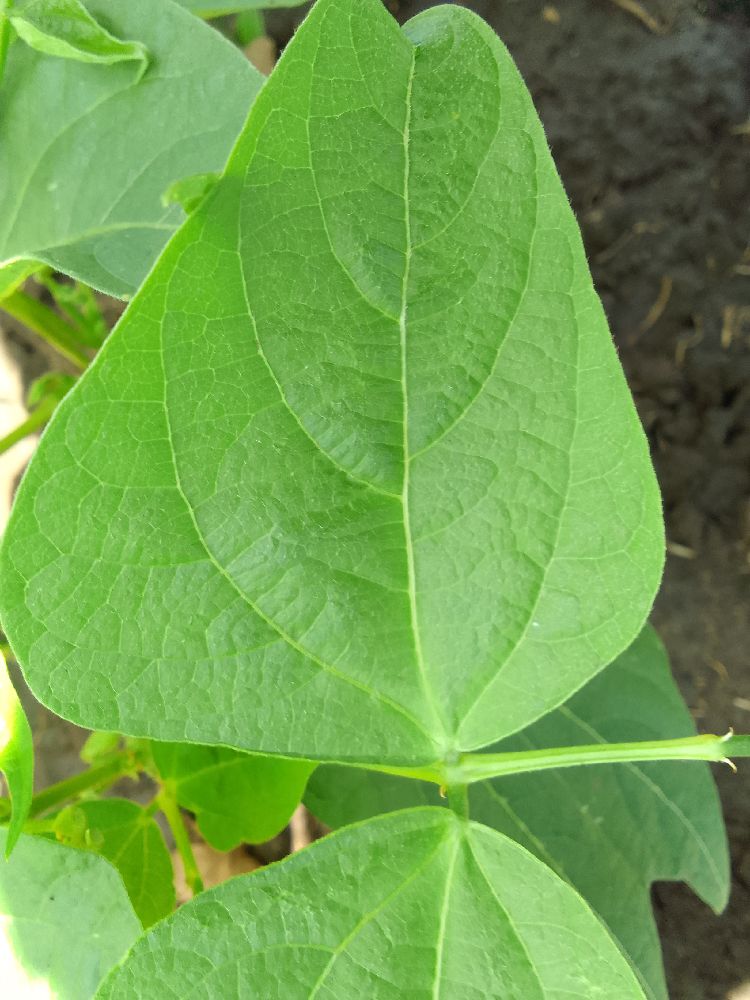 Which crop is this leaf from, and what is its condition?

common bean, healthy
